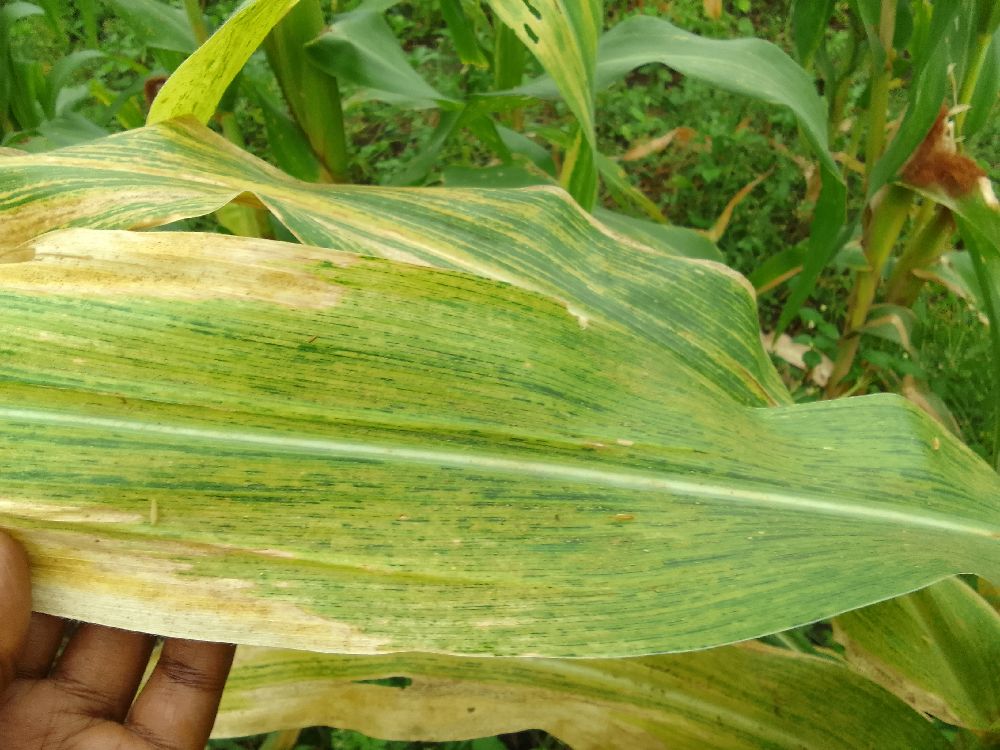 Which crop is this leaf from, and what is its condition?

maize, maize lethal necrosis
